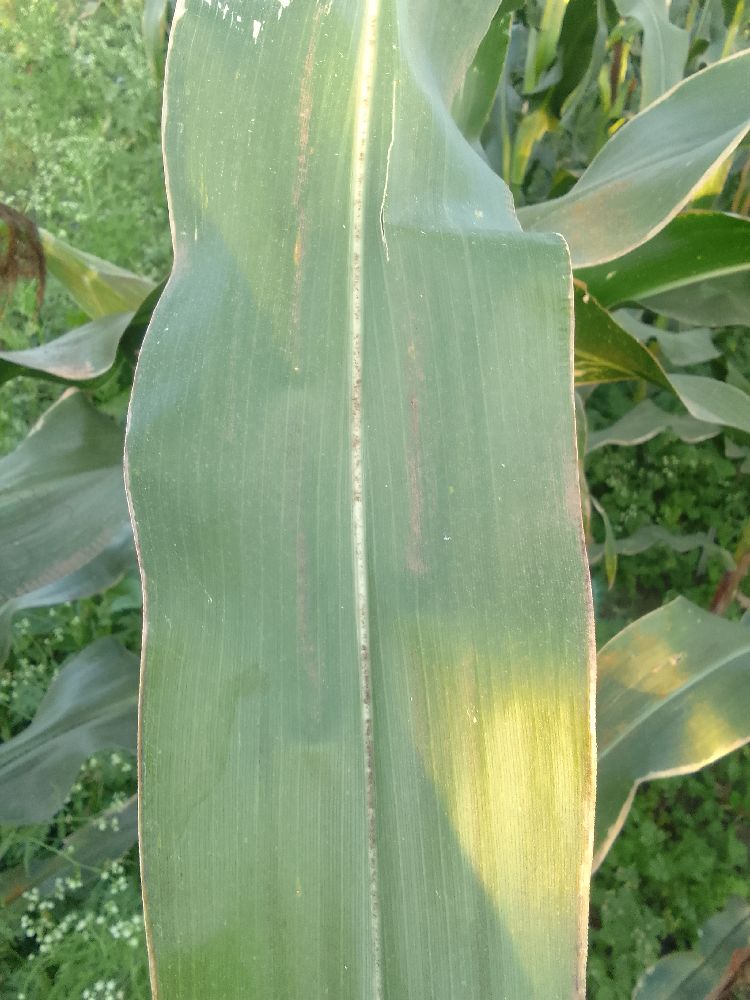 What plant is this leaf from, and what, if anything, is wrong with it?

maize, healthy
